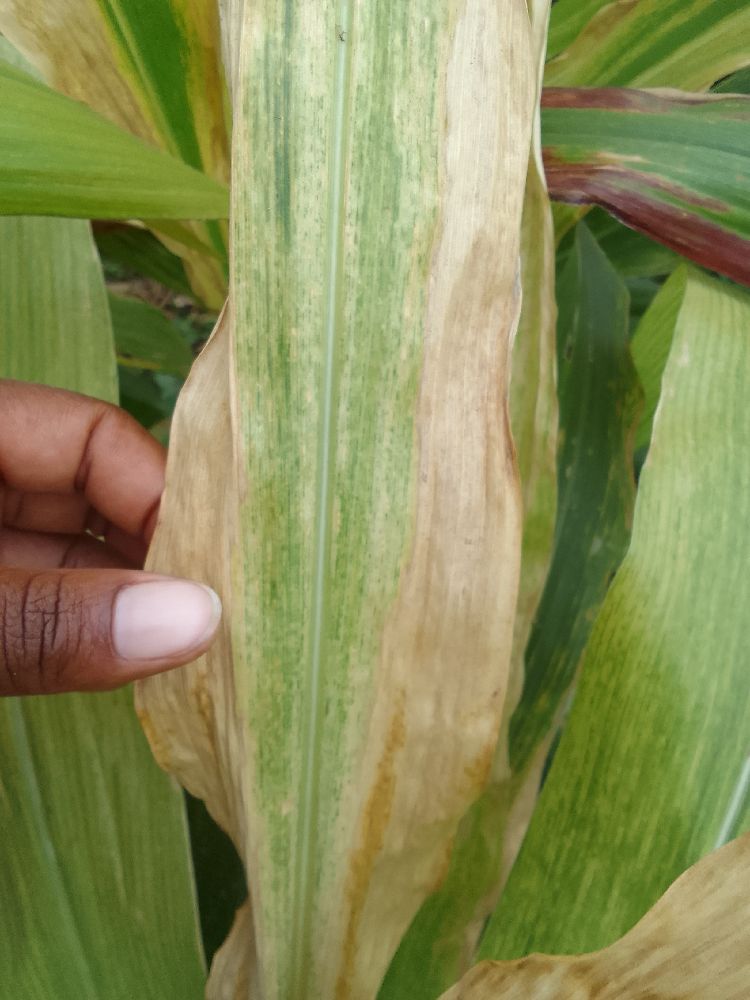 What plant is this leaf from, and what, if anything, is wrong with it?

maize, maize lethal necrosis
